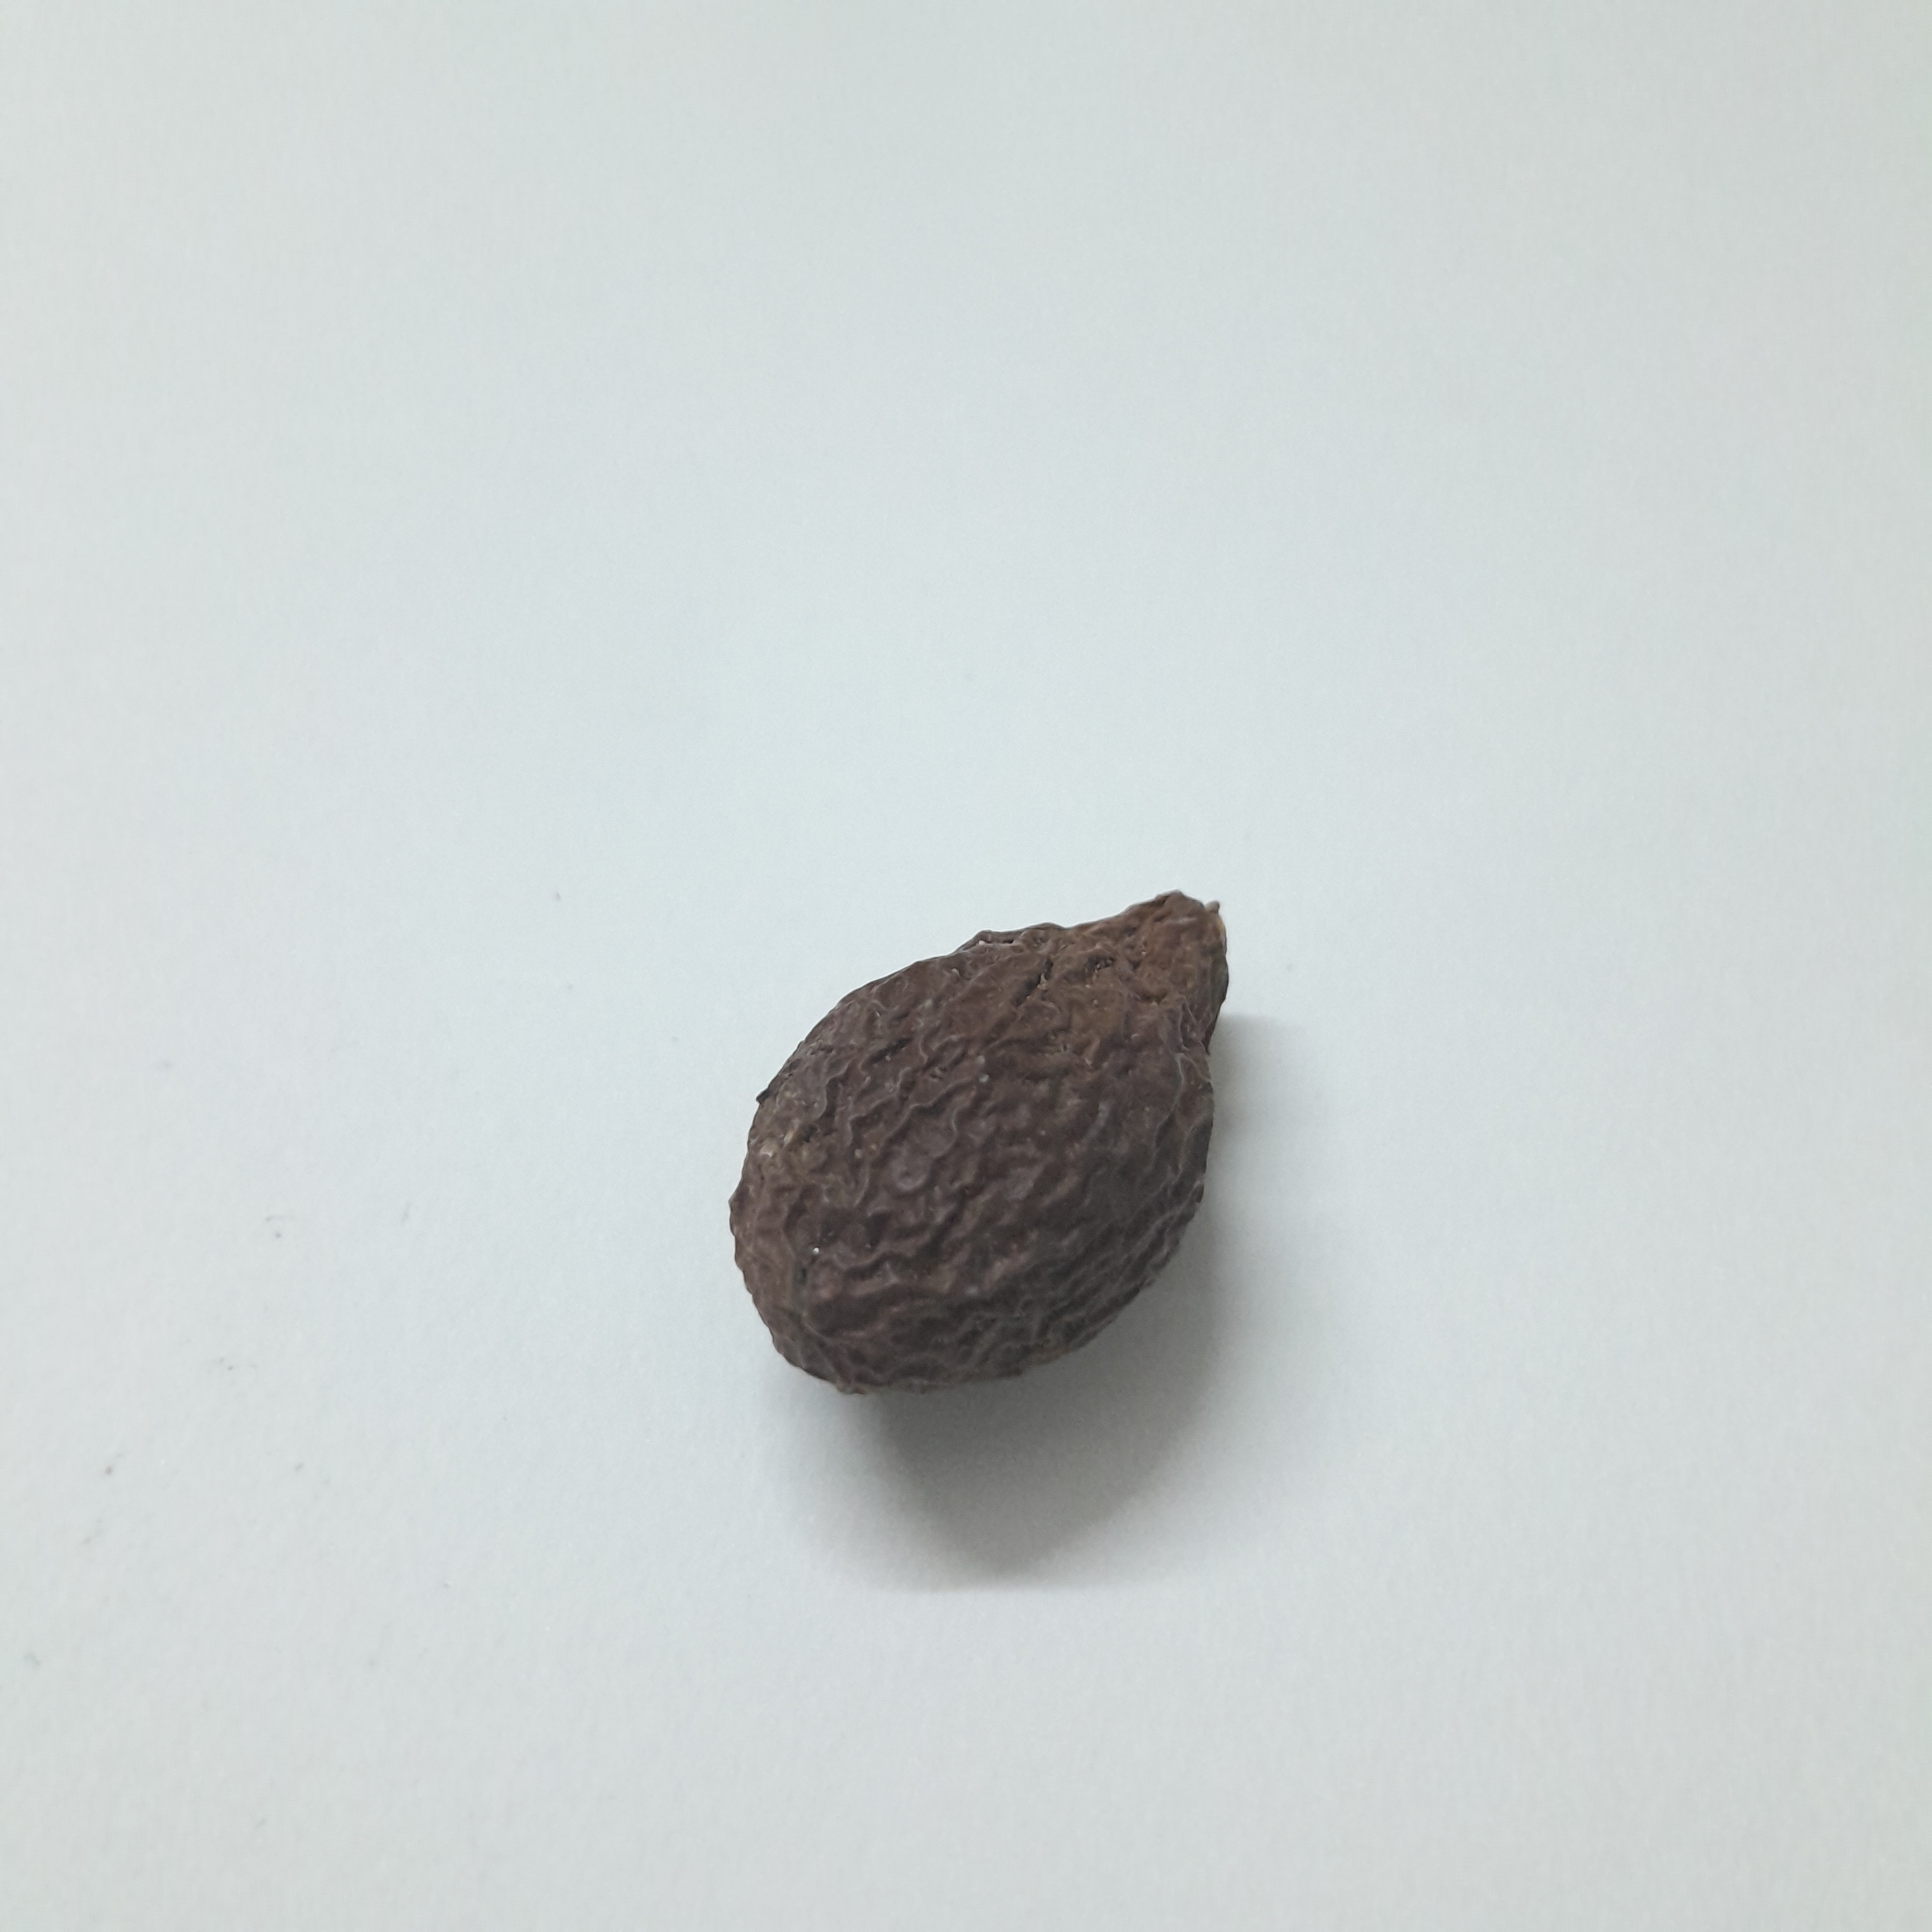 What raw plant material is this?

niranjanphal
